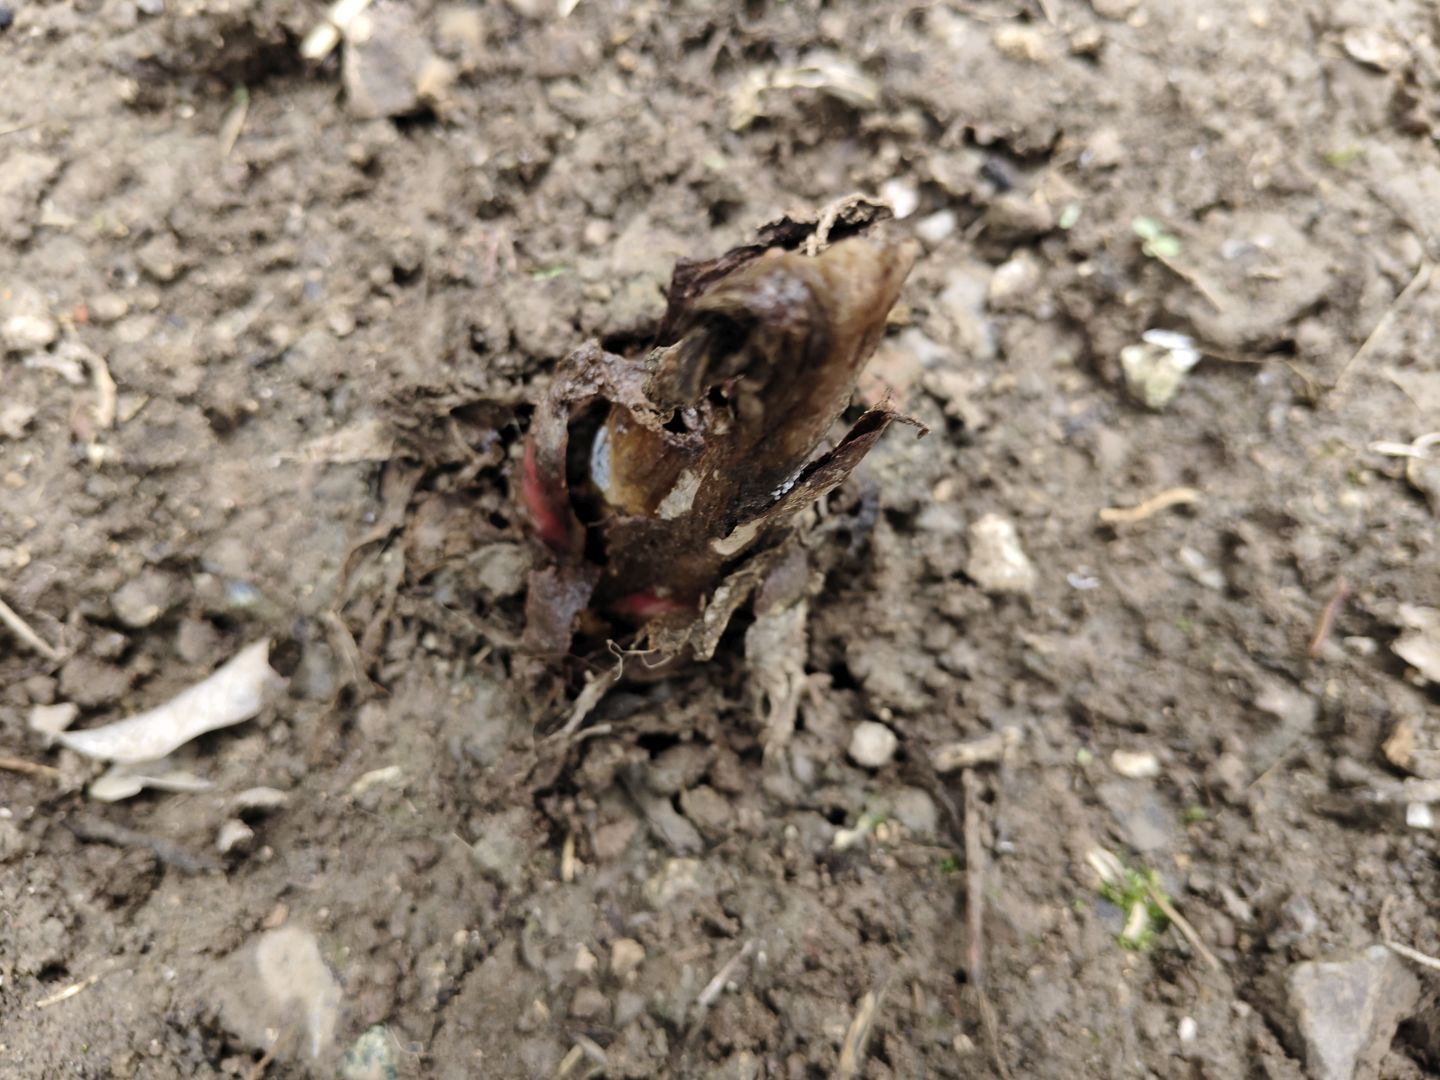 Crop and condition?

taro, root rot
